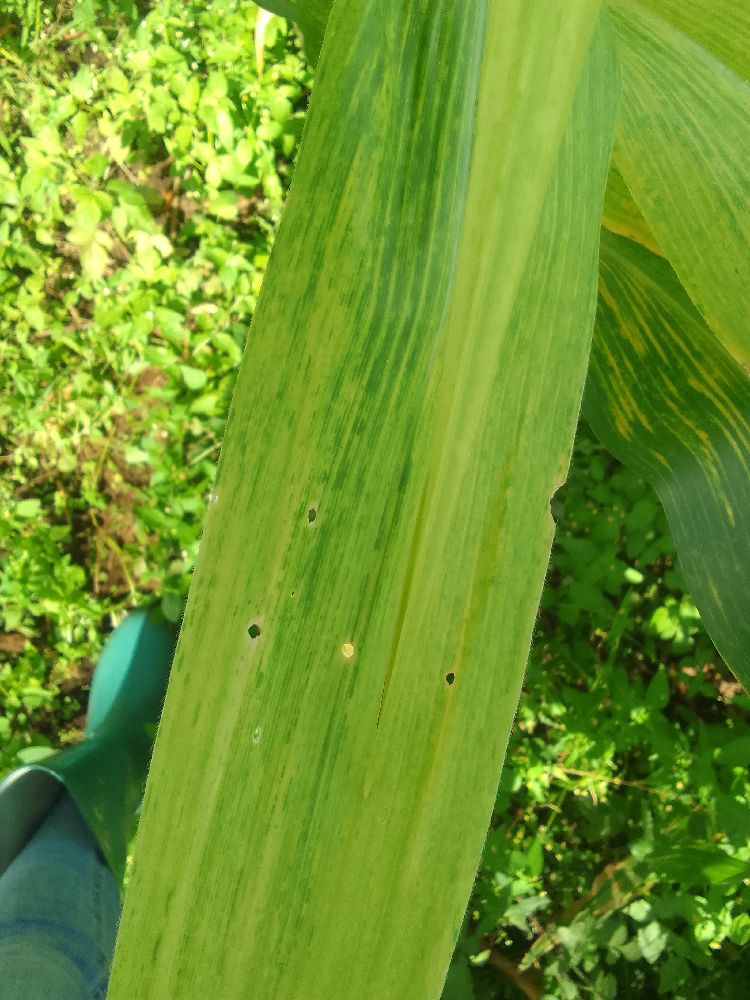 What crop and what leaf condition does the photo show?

maize, maize lethal necrosis
